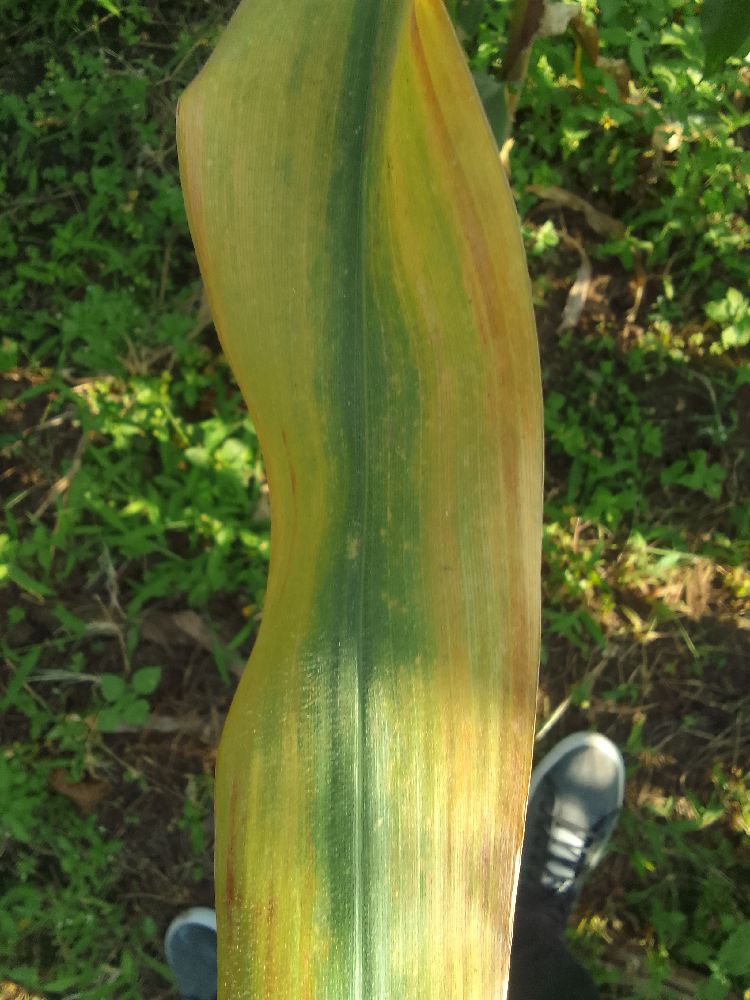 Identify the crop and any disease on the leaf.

maize, maize lethal necrosis
